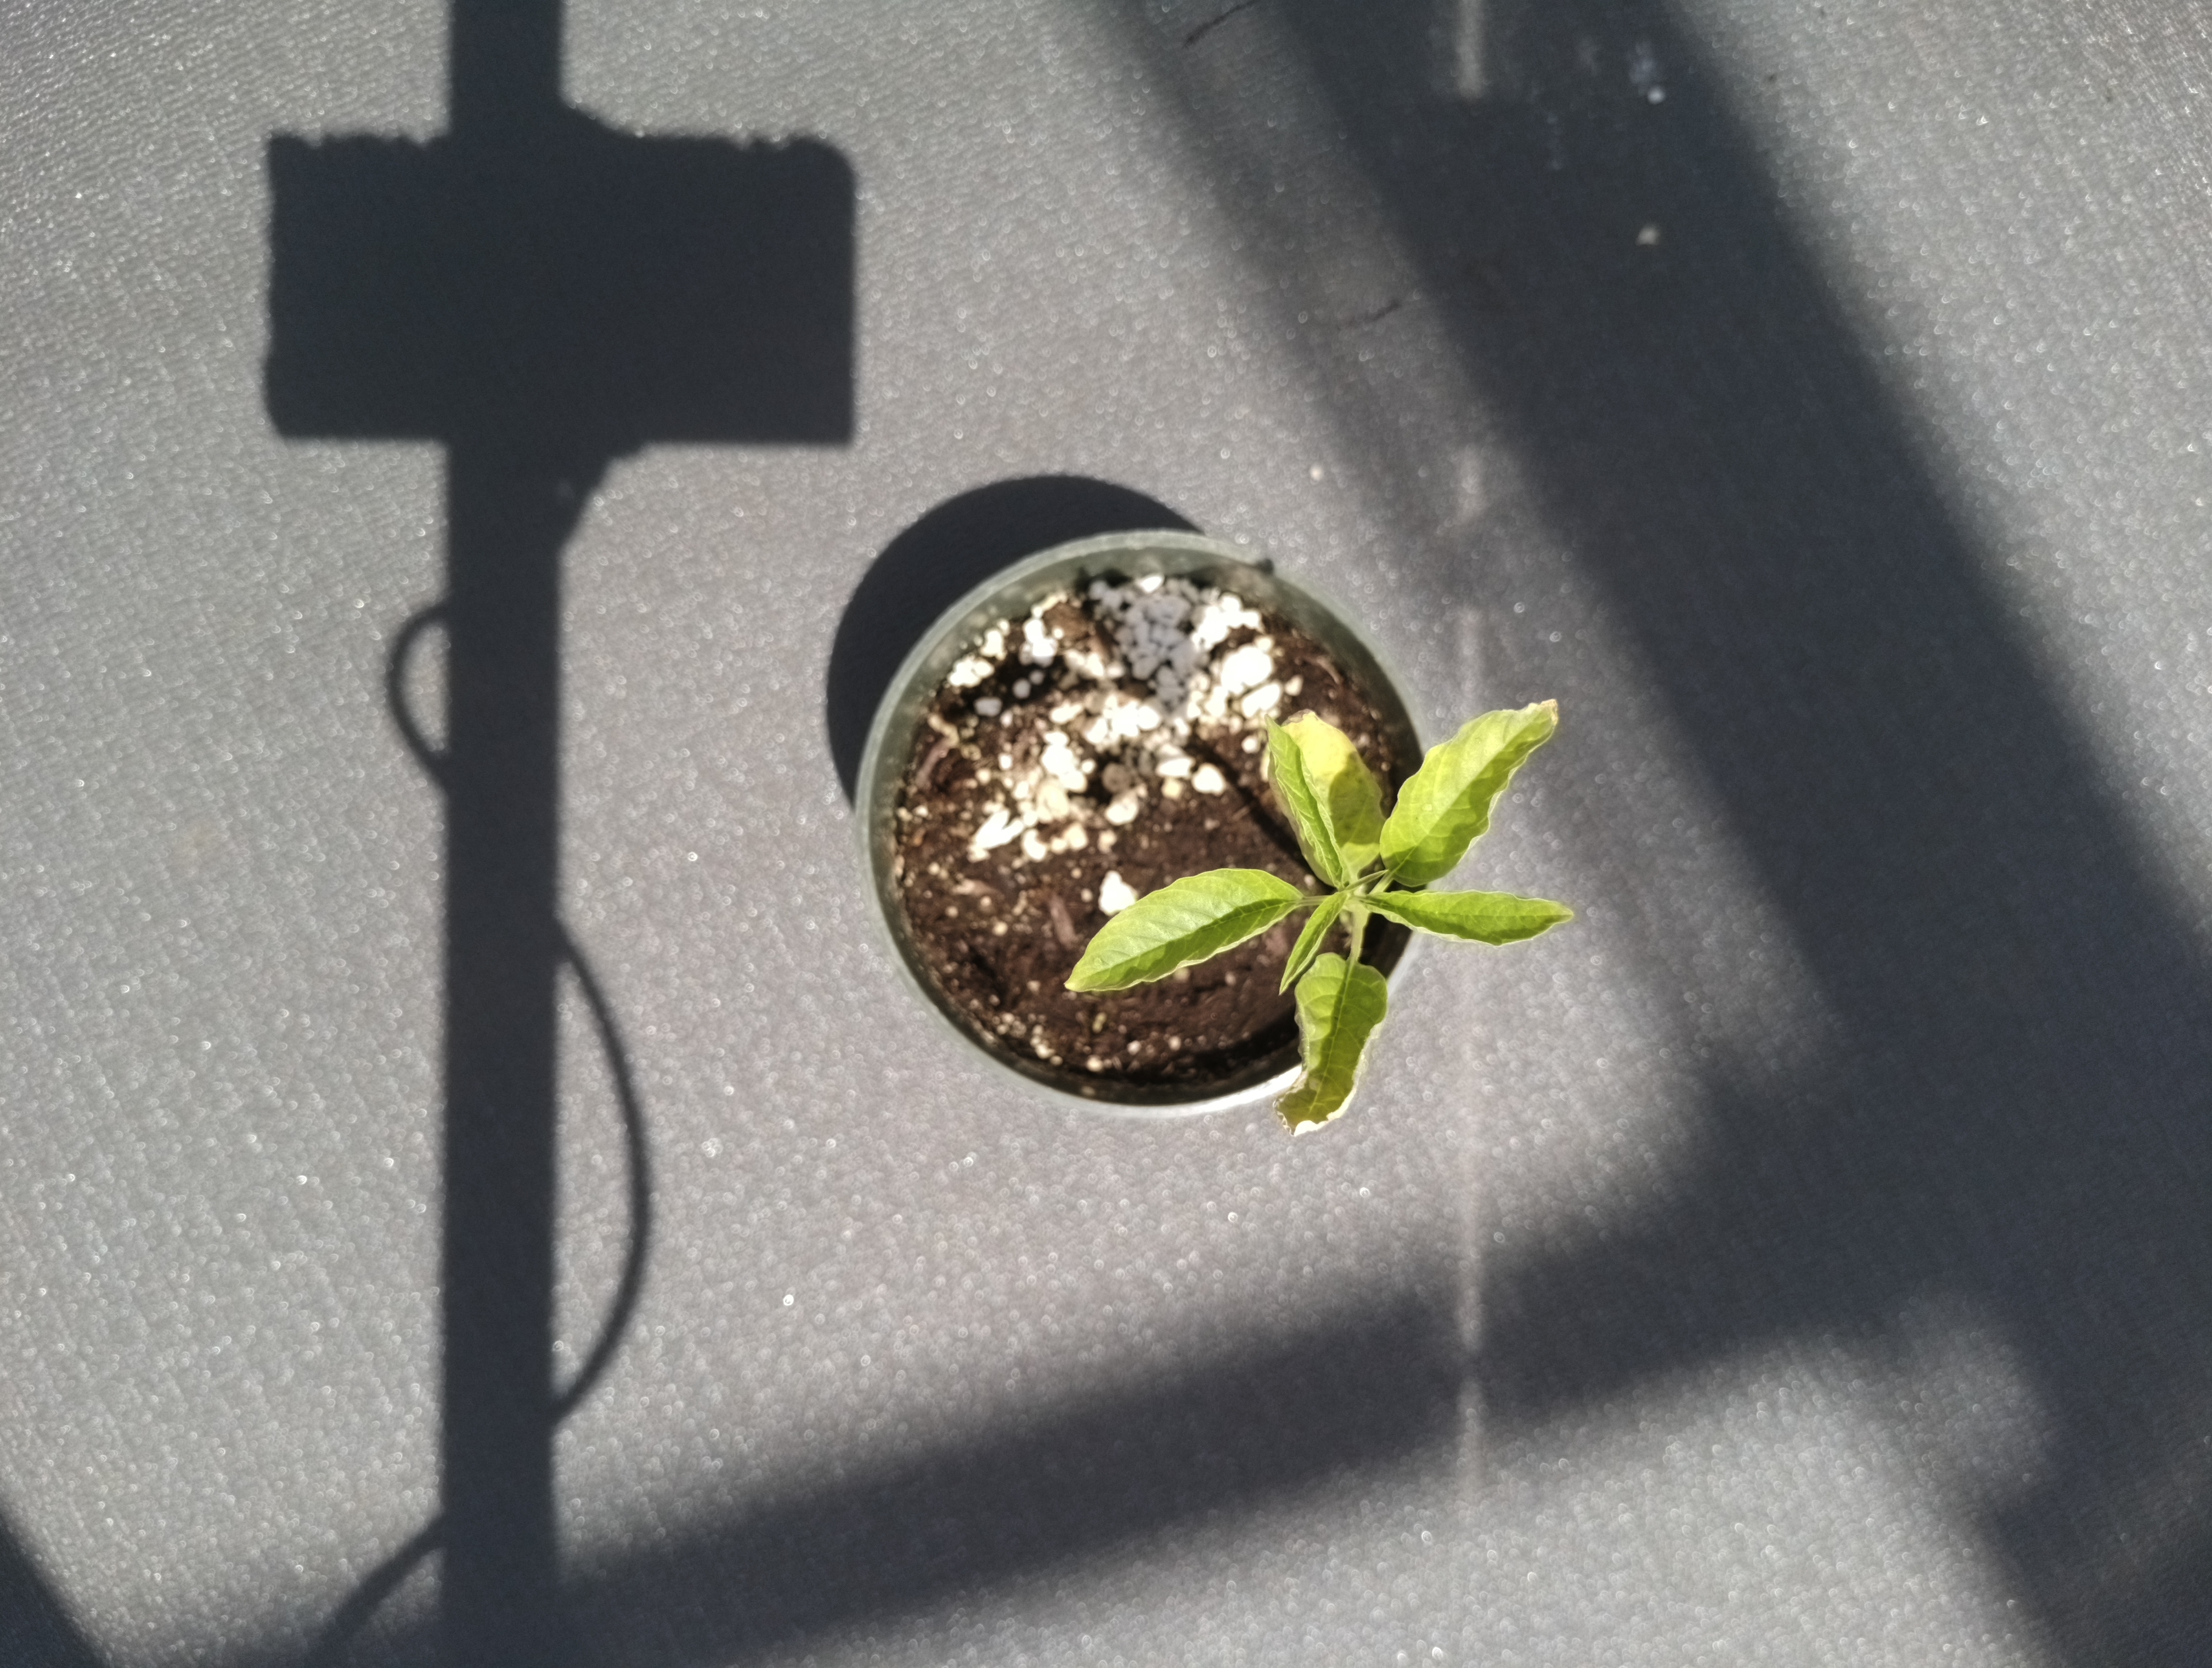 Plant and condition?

waterhemp, chlorosis only
